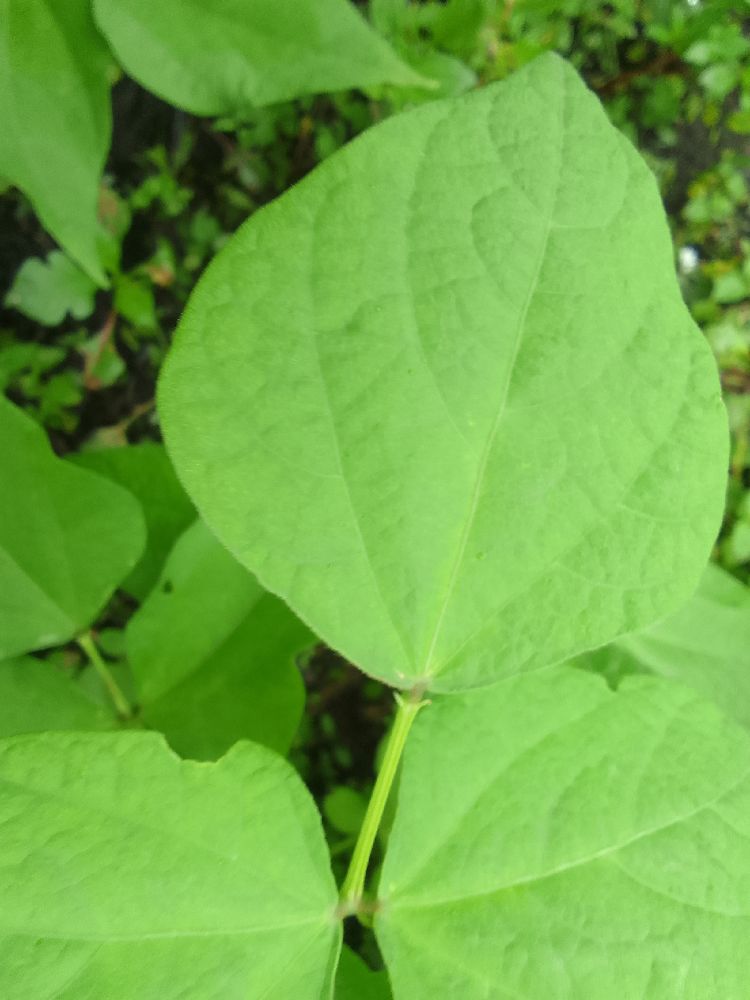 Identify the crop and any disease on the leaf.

common bean, healthy
